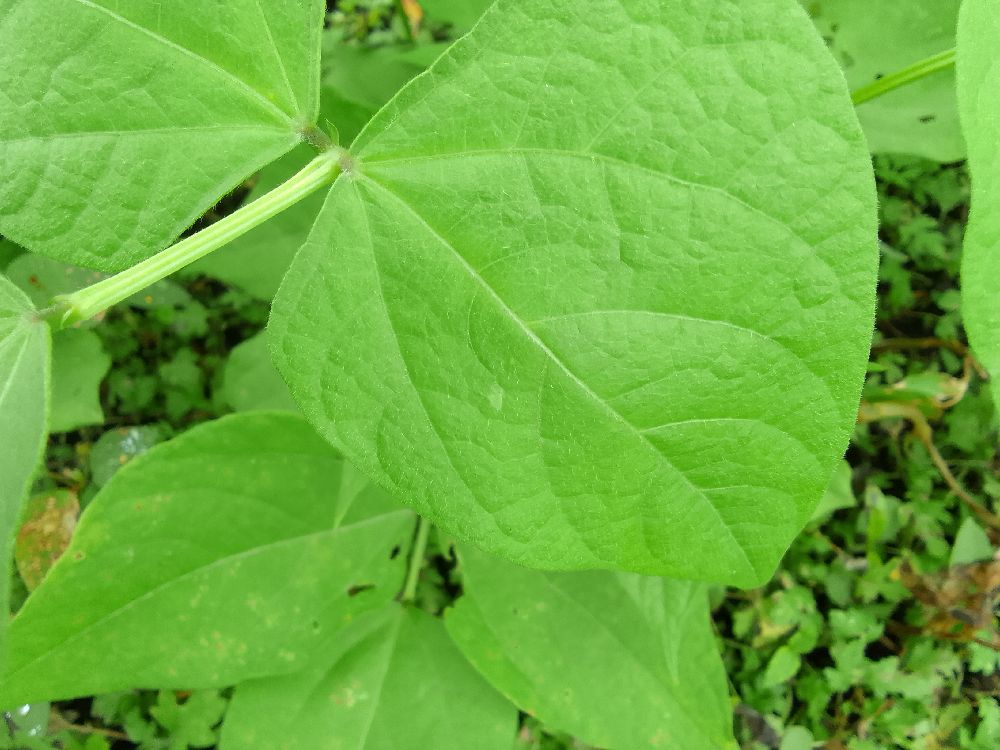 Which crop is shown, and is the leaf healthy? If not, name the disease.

common bean, healthy
